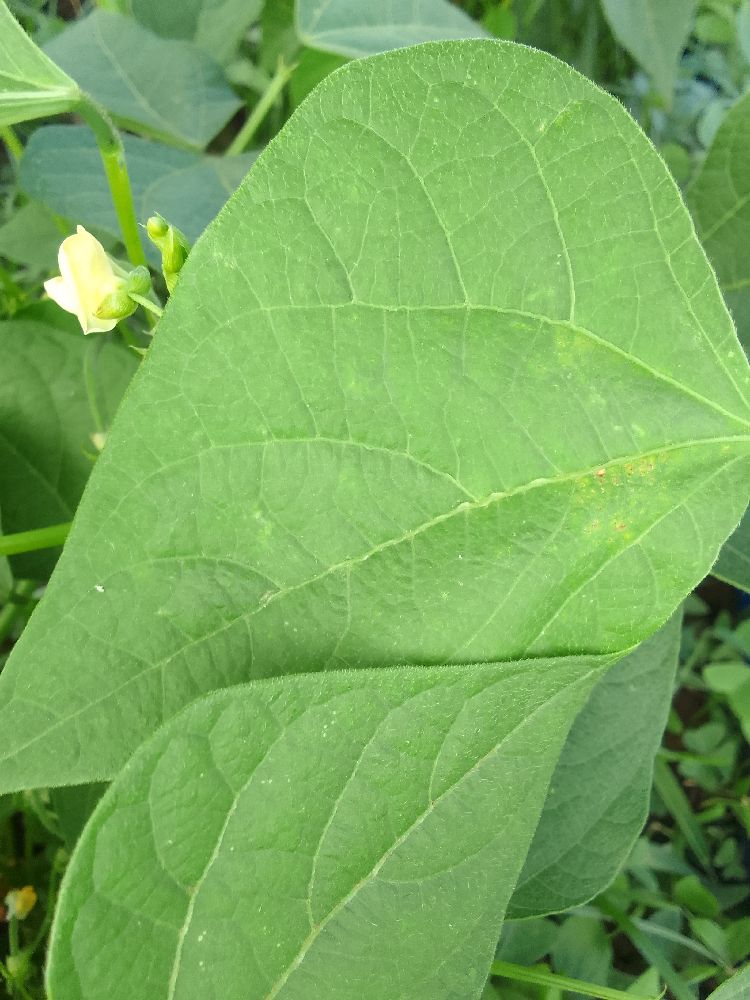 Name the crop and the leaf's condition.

common bean, healthy
